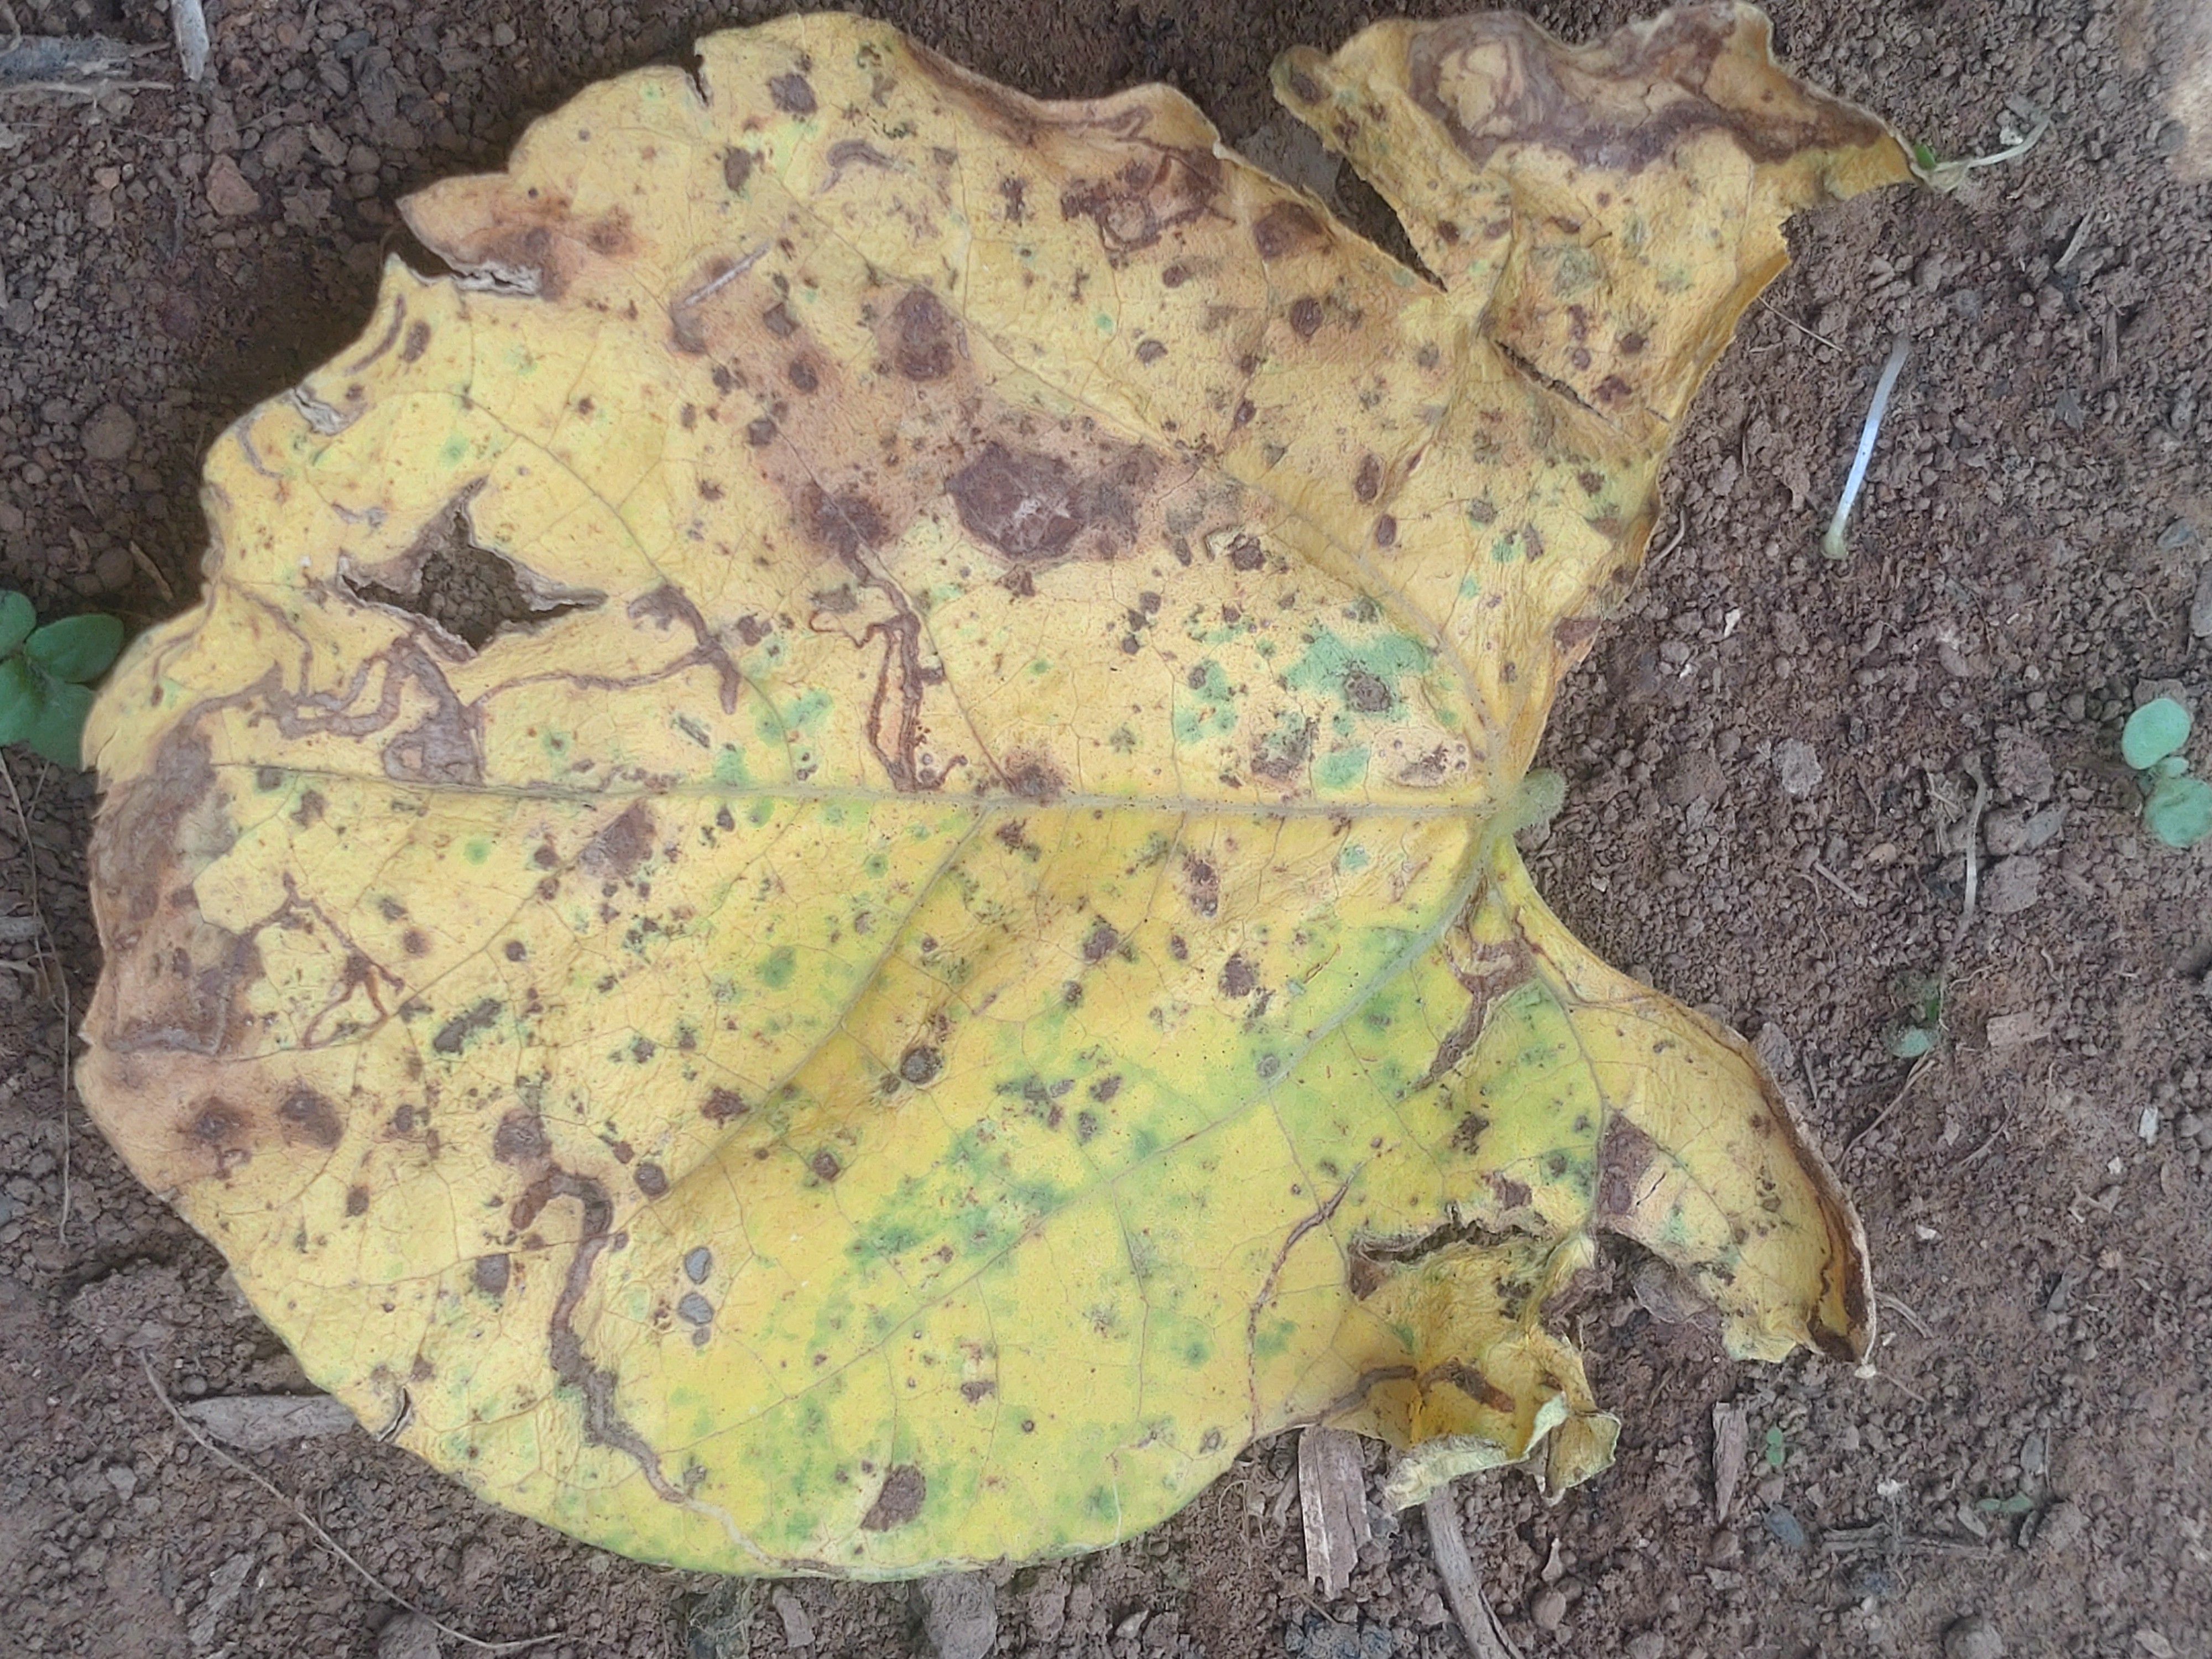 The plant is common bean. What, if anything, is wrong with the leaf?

anthracnose
